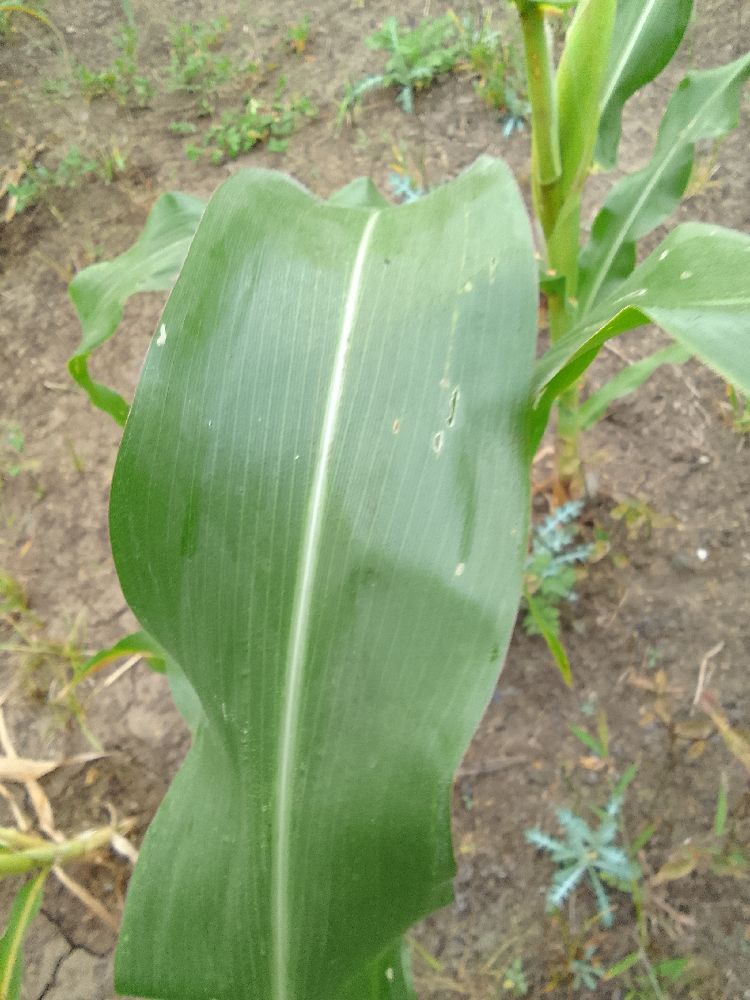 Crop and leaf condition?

maize, healthy
